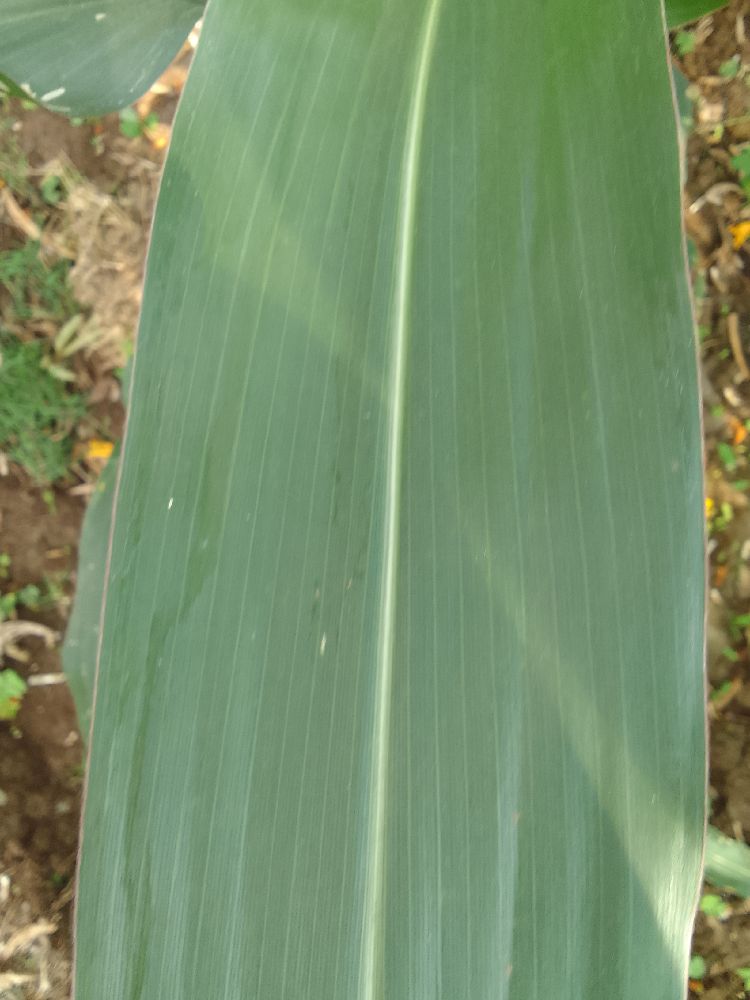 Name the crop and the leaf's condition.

maize, healthy
